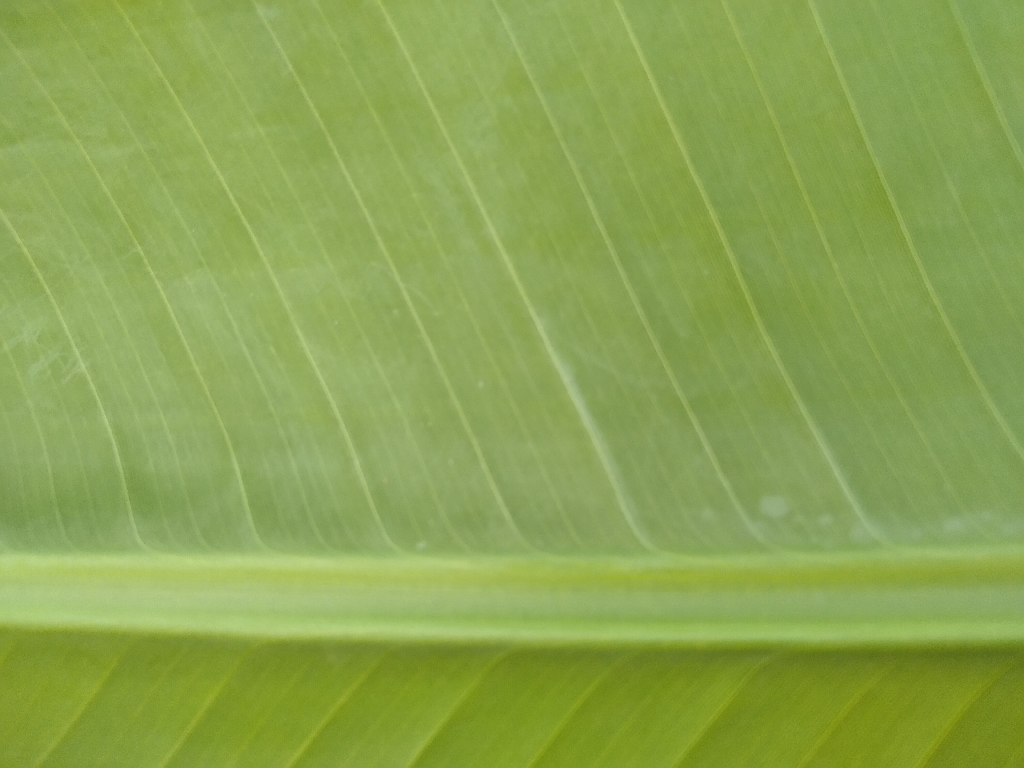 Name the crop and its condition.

banana, healthy
